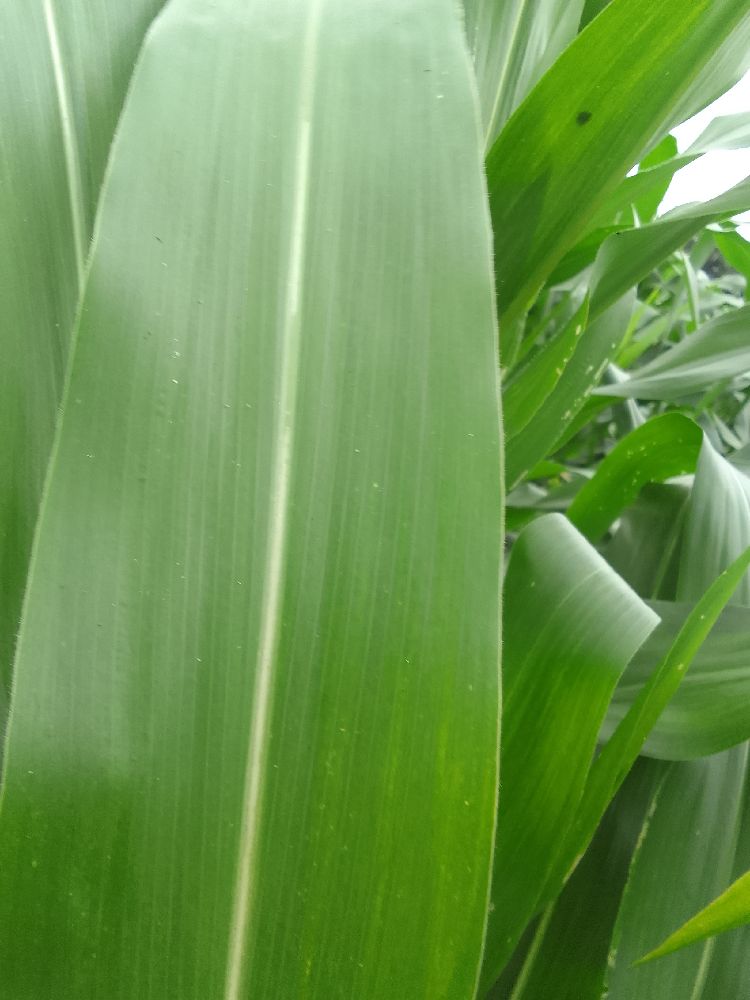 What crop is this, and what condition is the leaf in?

maize, healthy
